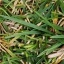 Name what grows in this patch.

grass
